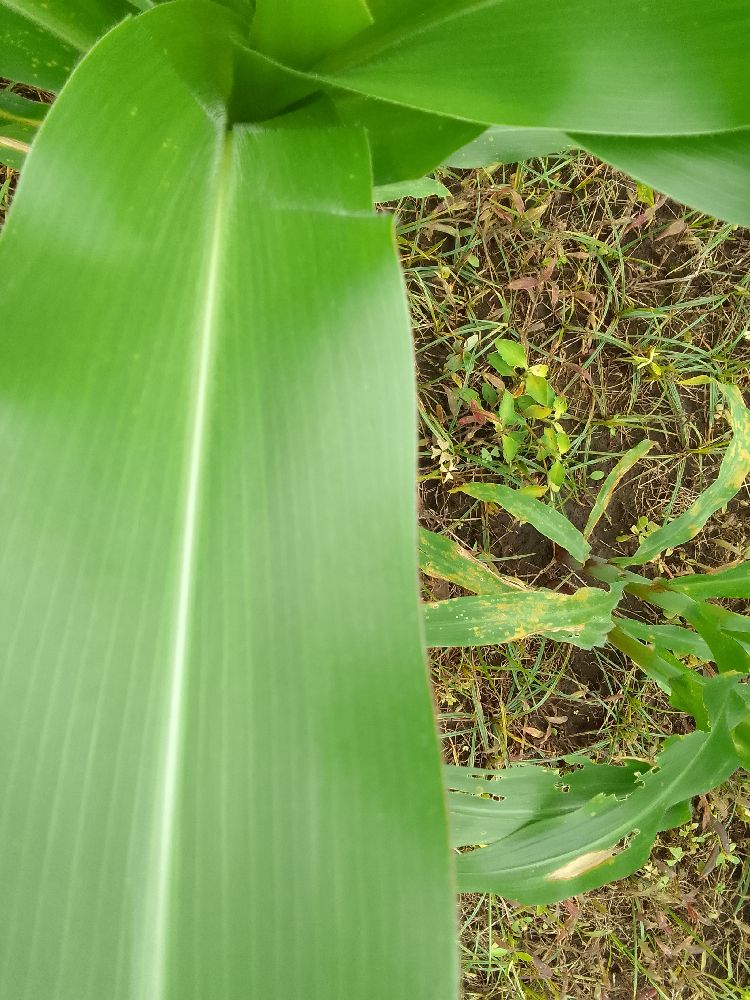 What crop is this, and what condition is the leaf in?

maize, healthy
